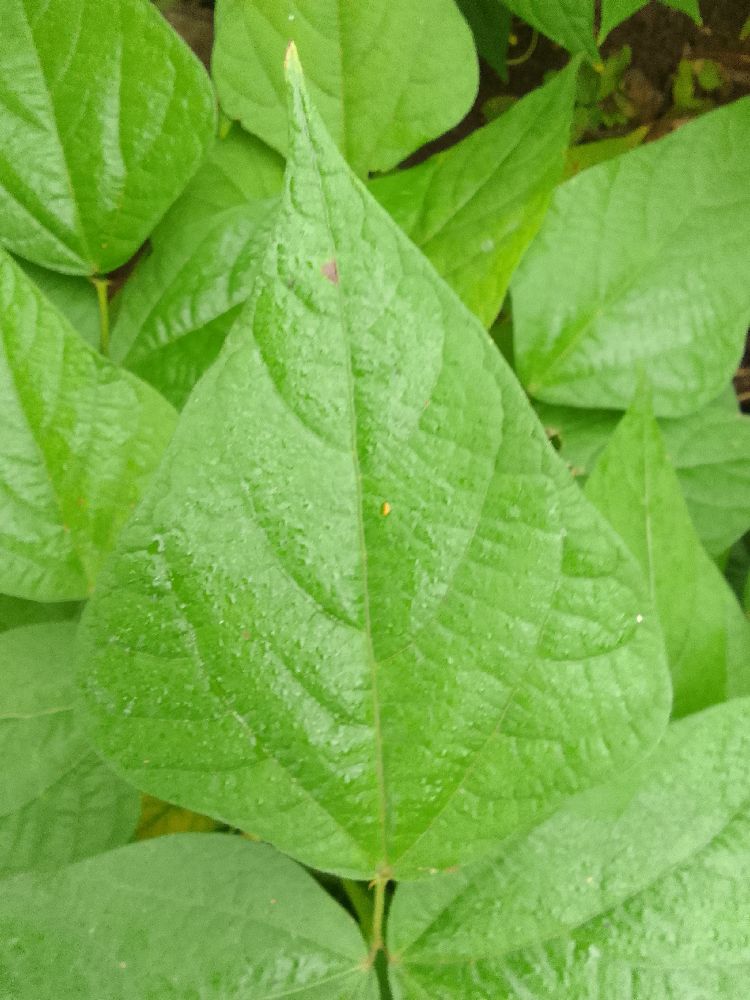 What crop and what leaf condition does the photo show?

common bean, healthy
